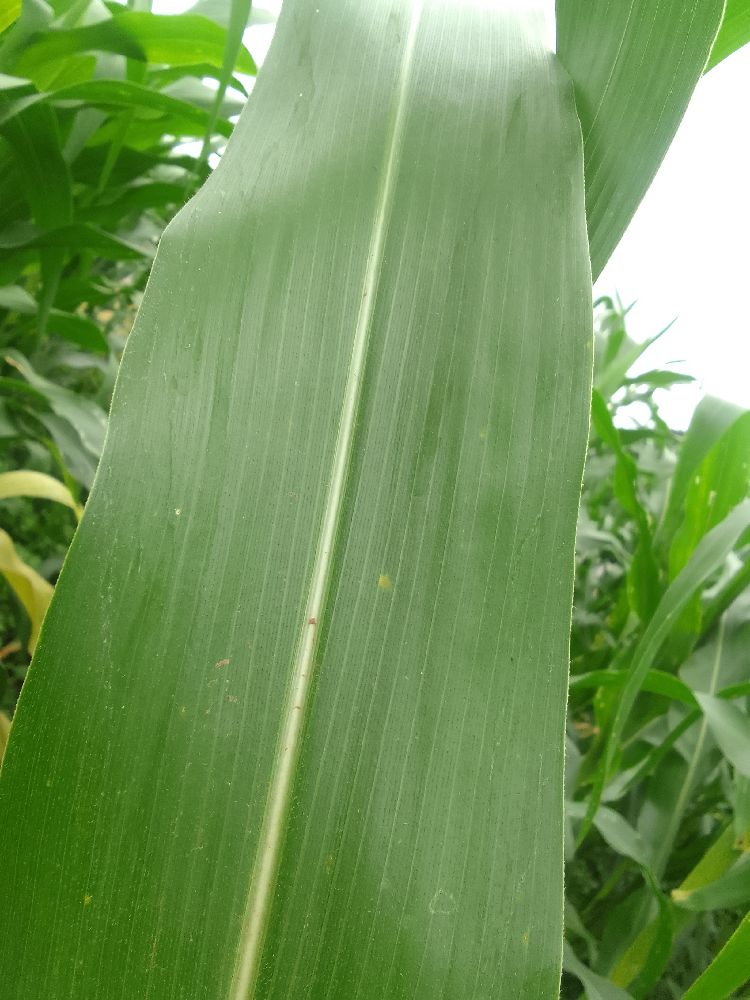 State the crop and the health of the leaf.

maize, healthy
